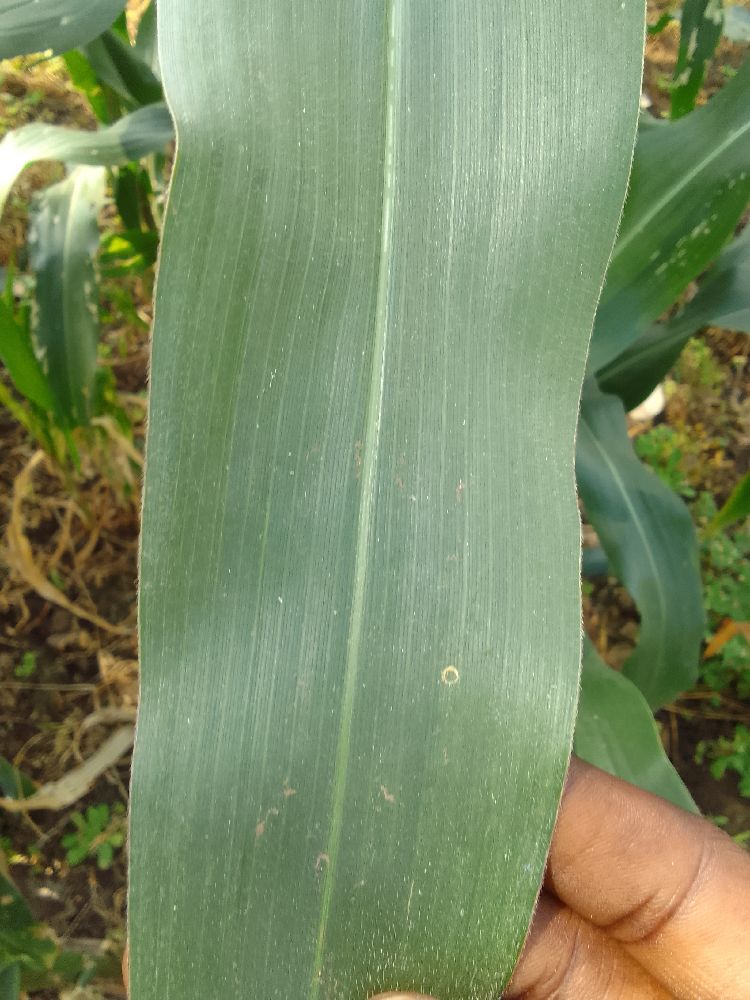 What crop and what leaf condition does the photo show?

maize, healthy
